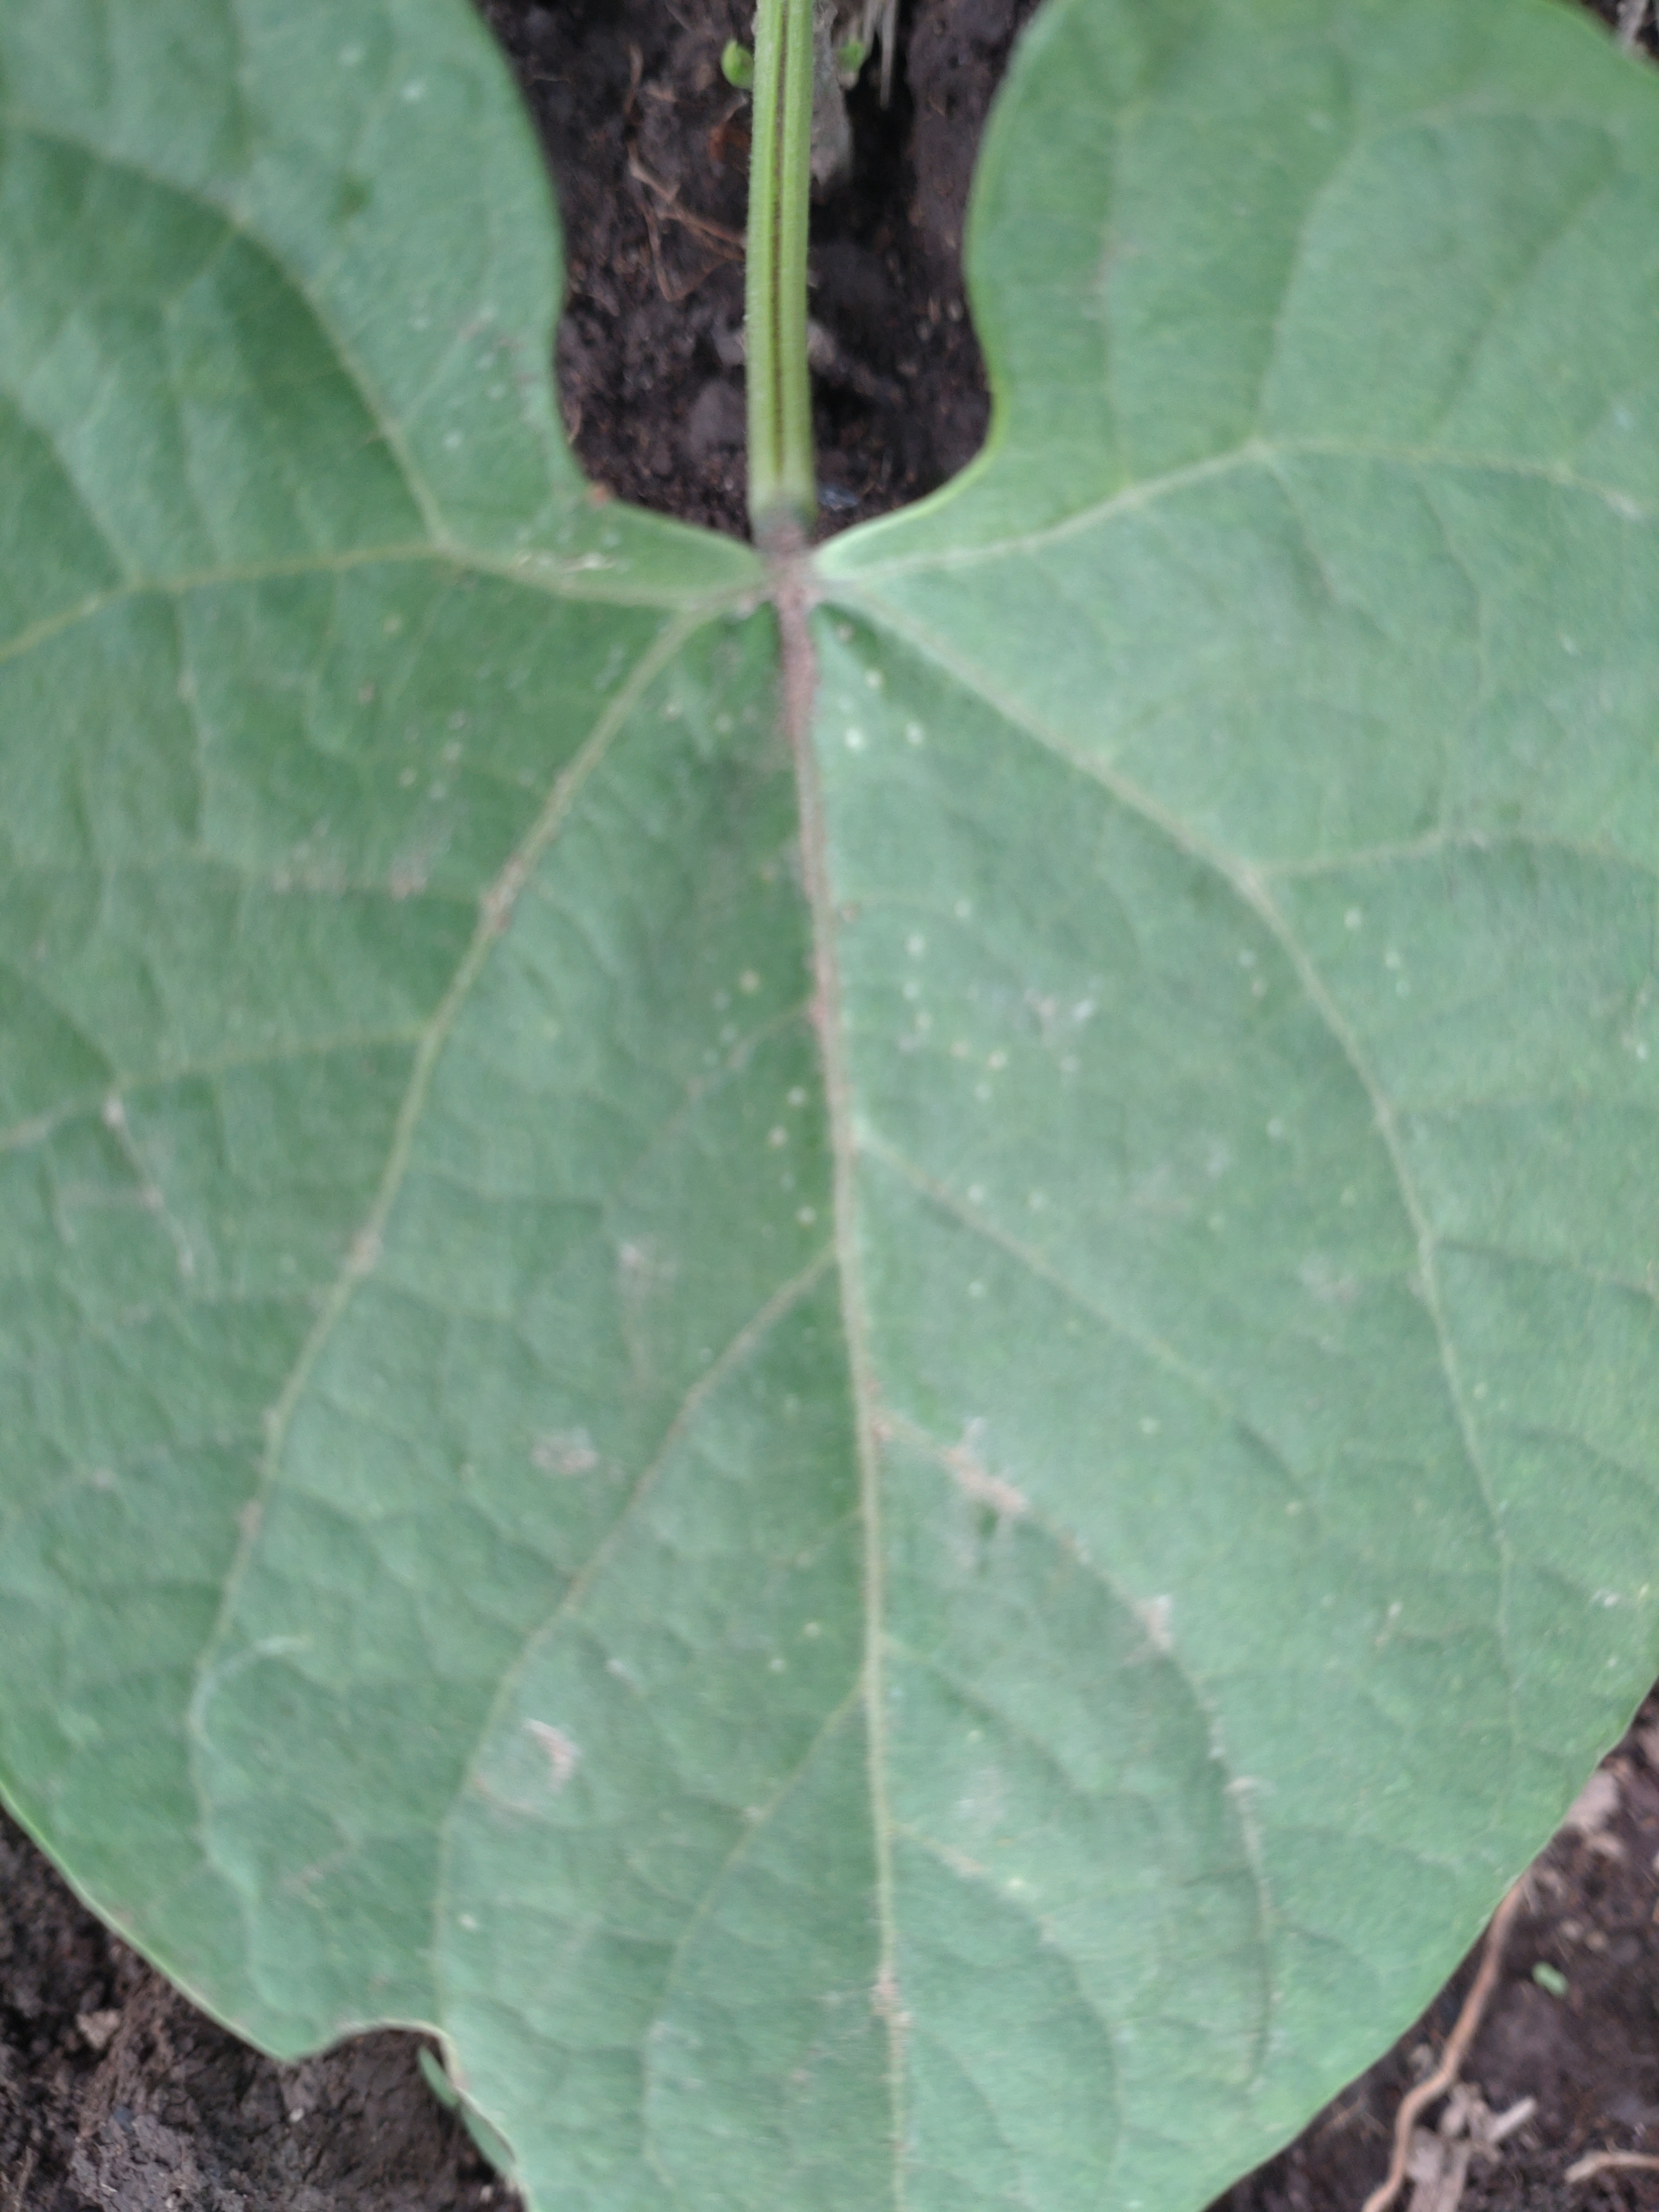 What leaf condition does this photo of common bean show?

healthy
